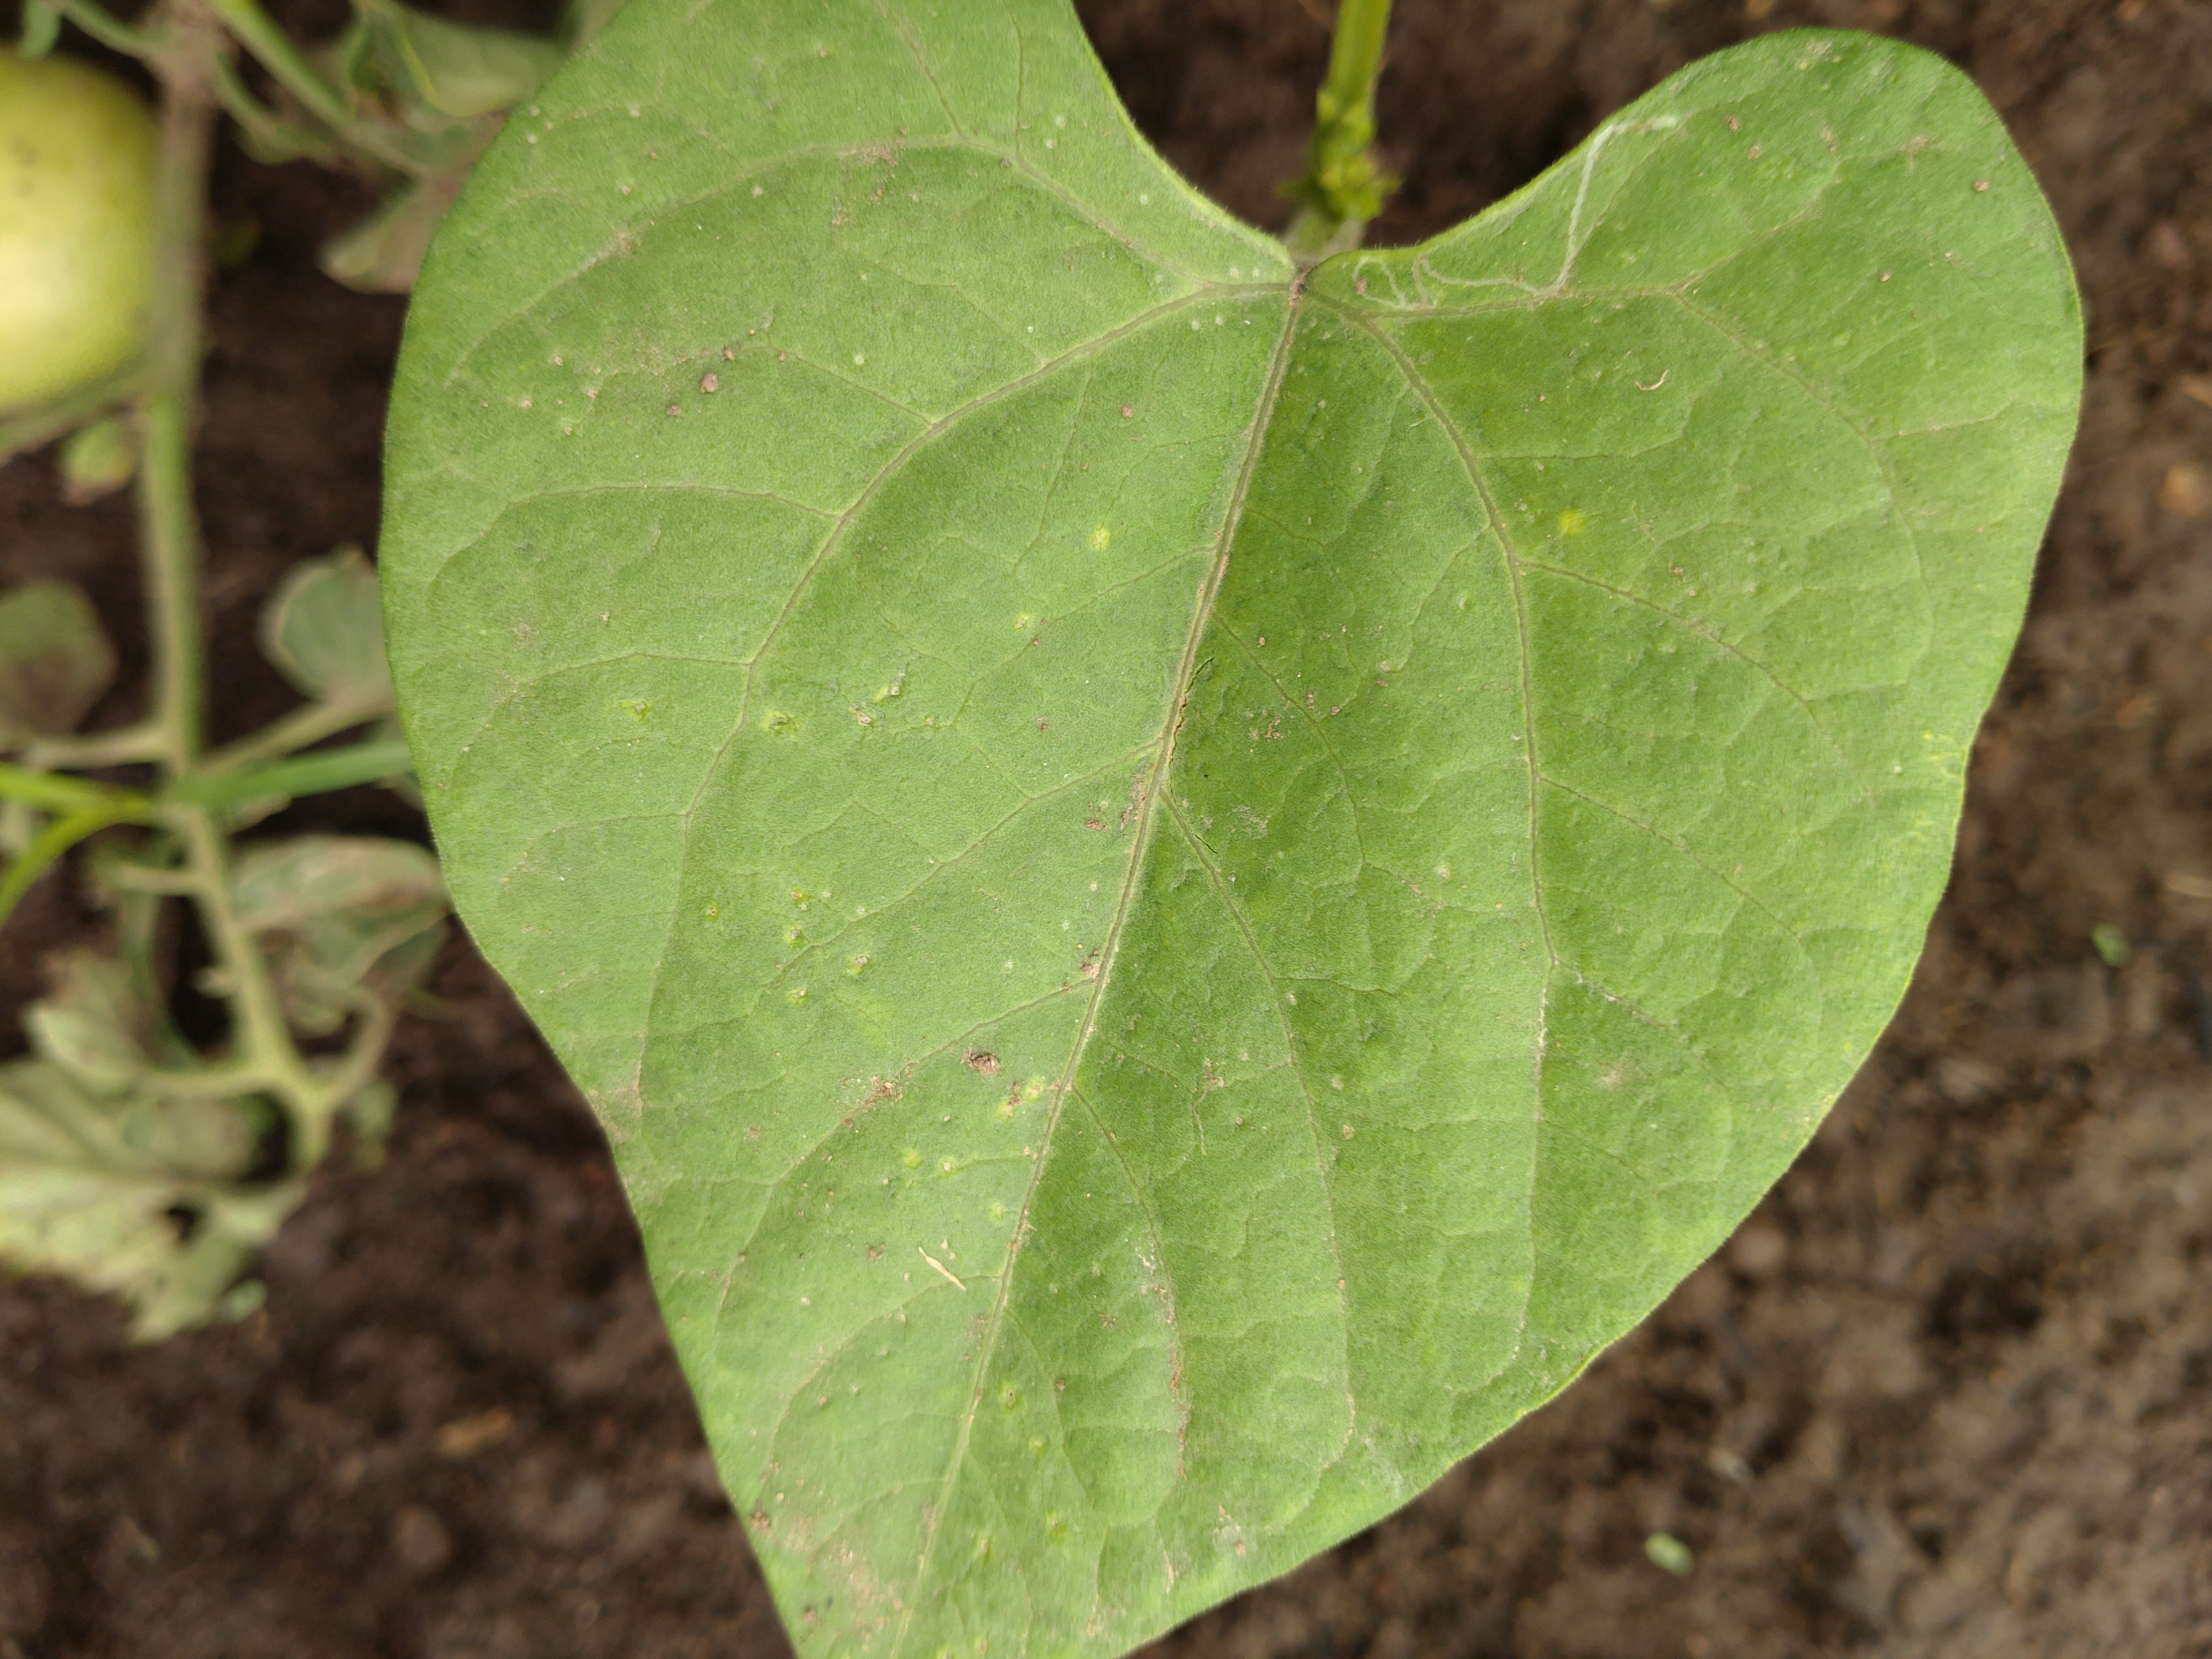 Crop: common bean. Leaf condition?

healthy
